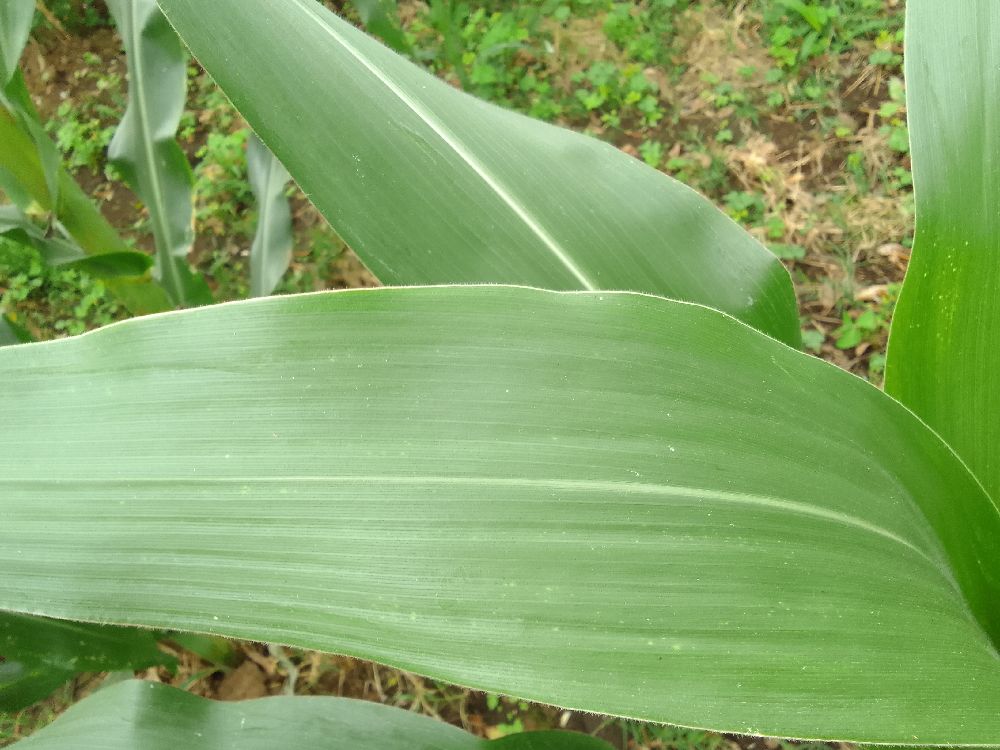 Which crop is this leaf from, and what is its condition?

maize, healthy
